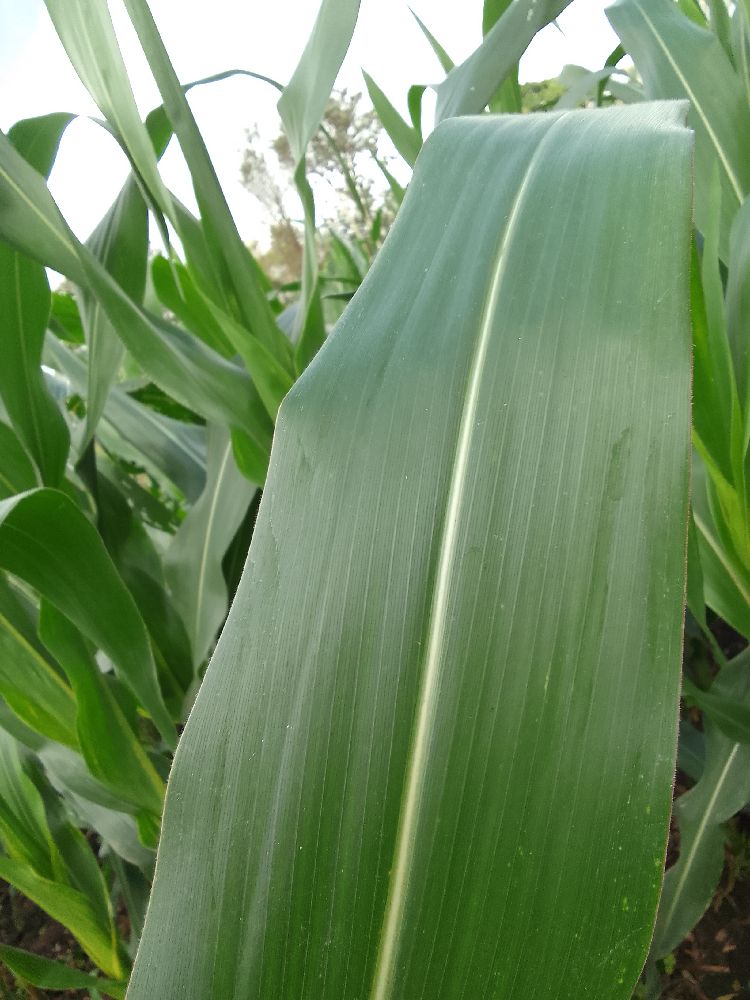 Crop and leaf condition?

maize, healthy
